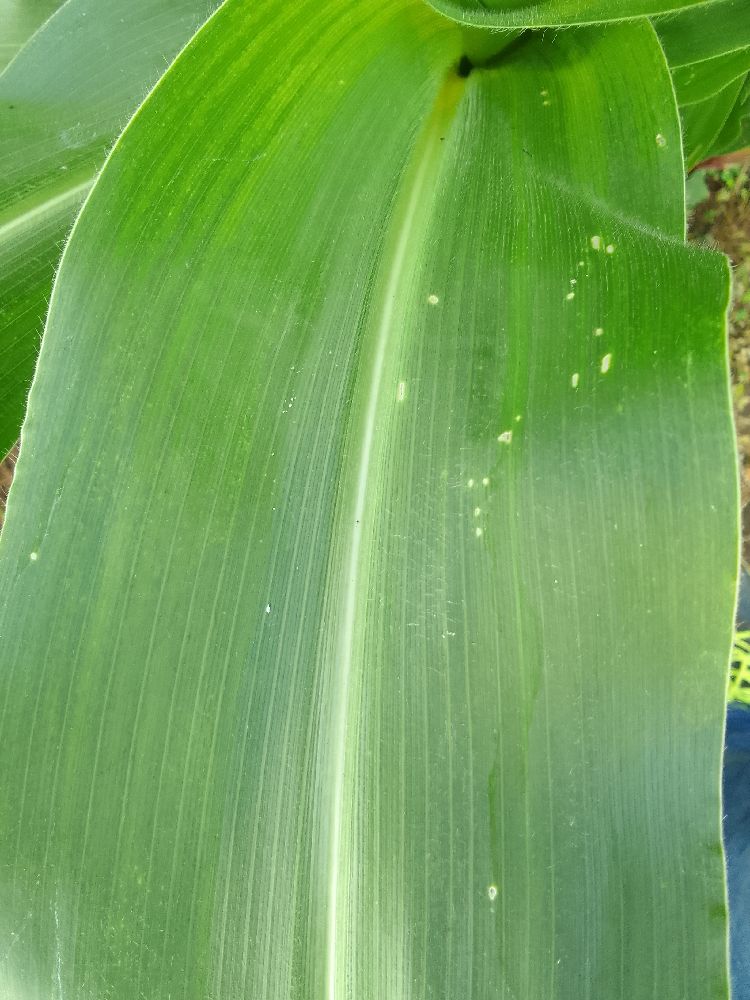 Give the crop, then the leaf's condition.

maize, healthy
